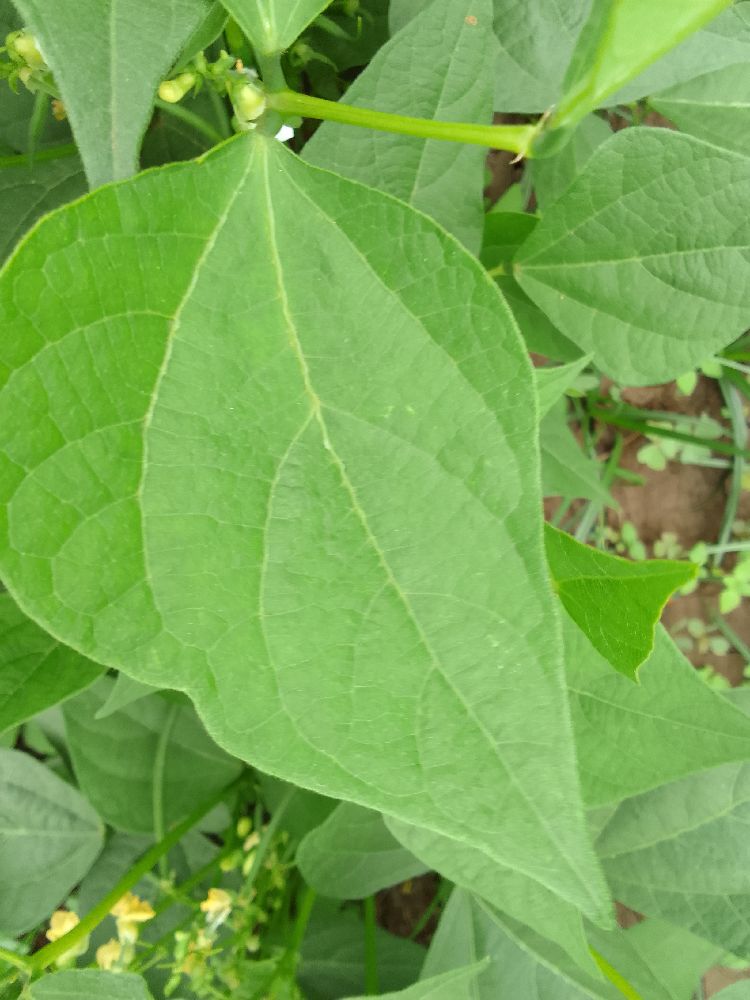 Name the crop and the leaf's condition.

common bean, healthy
